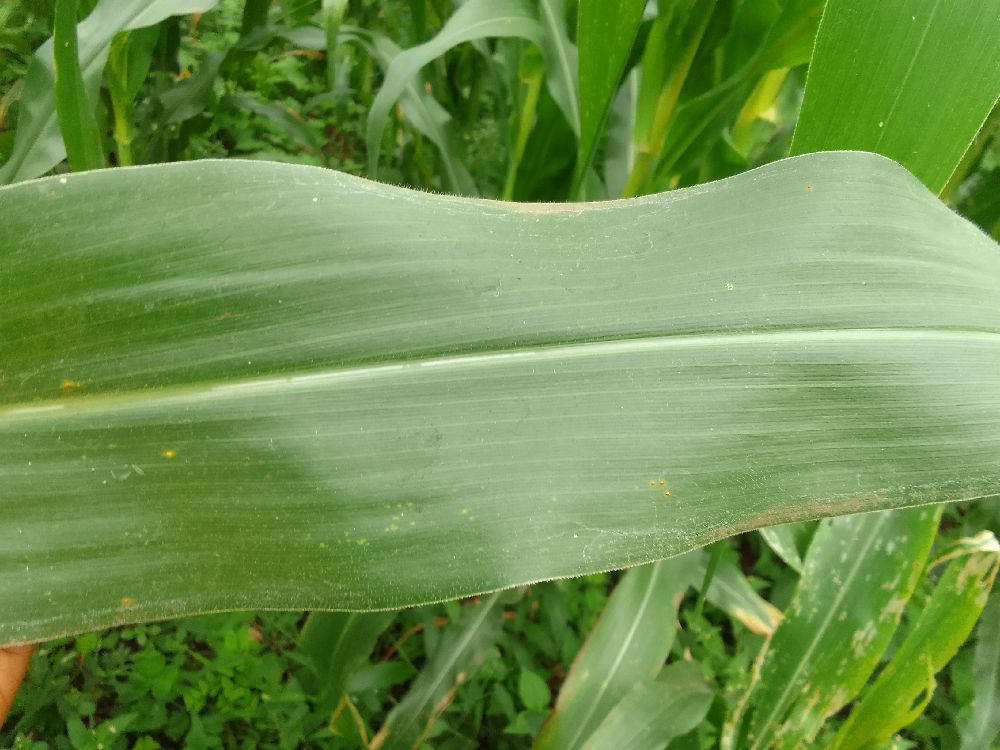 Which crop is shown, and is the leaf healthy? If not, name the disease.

maize, healthy
